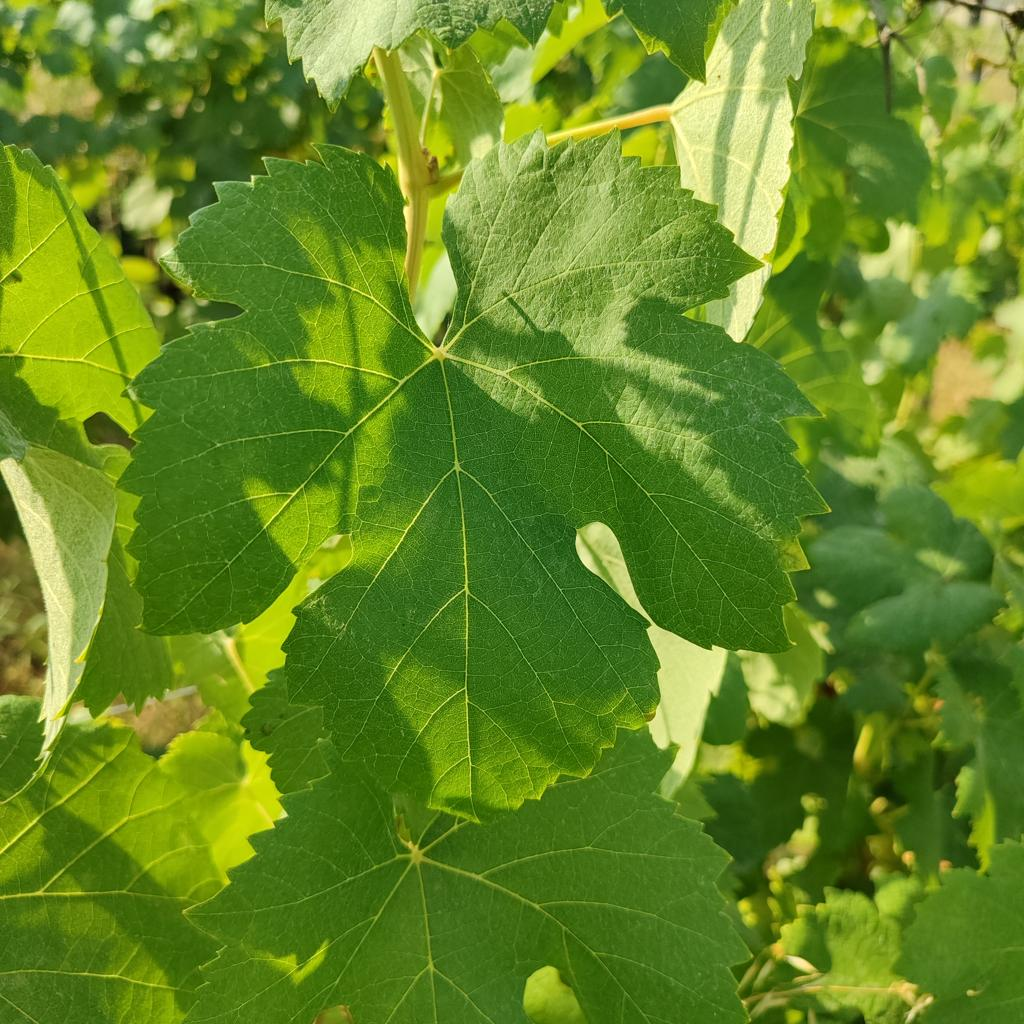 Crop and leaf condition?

grapevine, healthy
